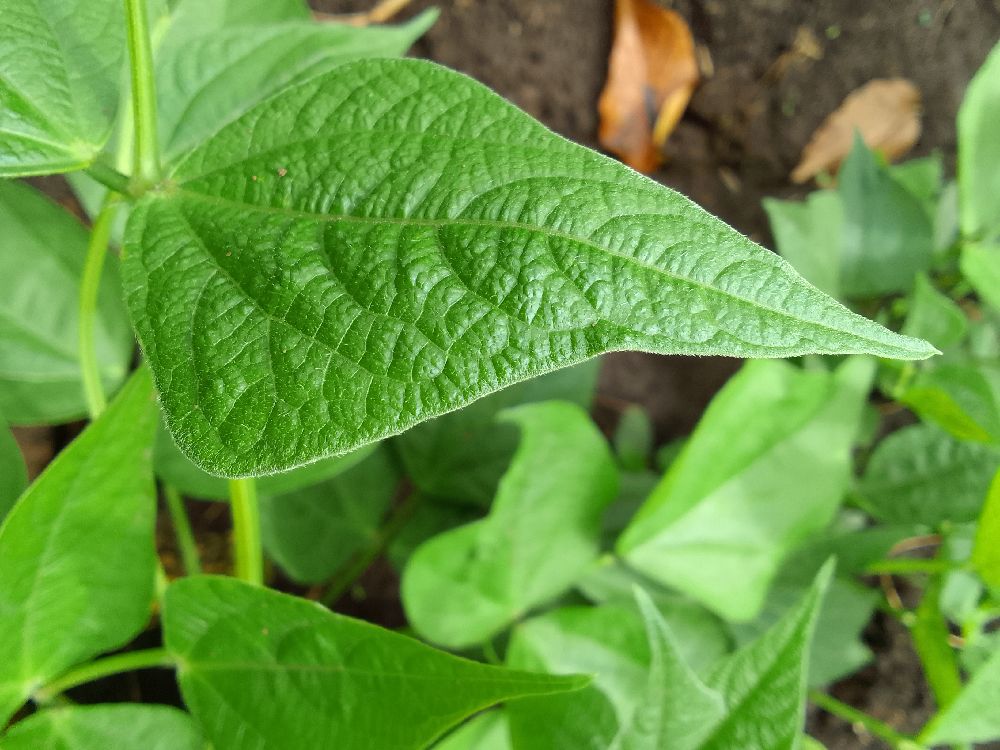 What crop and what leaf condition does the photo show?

common bean, healthy
